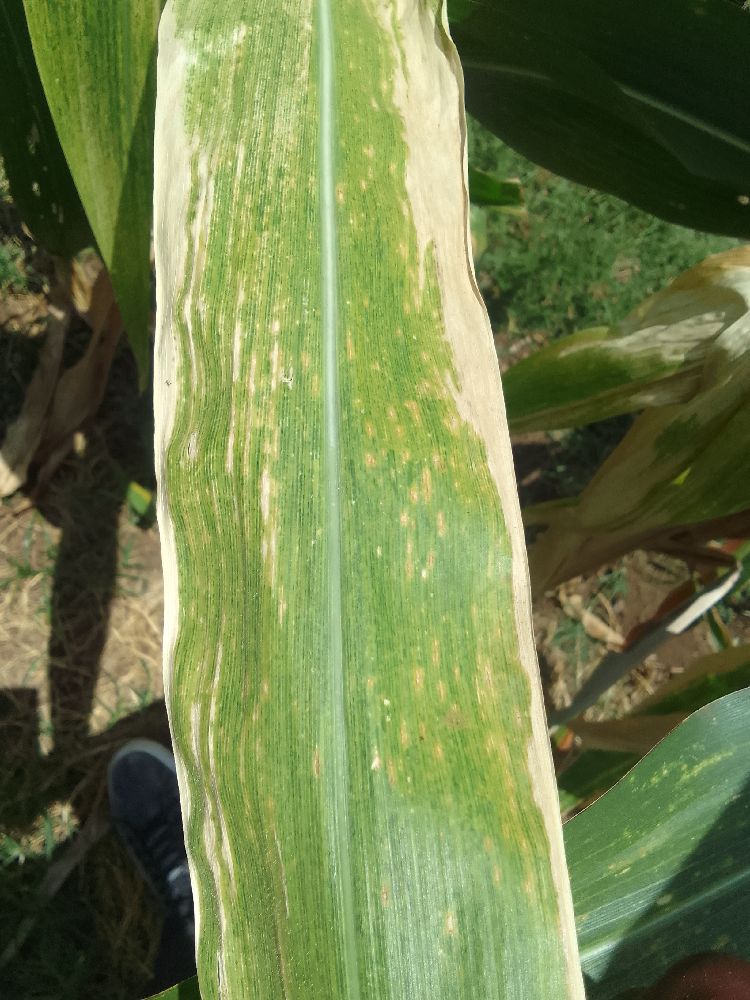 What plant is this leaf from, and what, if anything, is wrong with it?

maize, maize lethal necrosis
